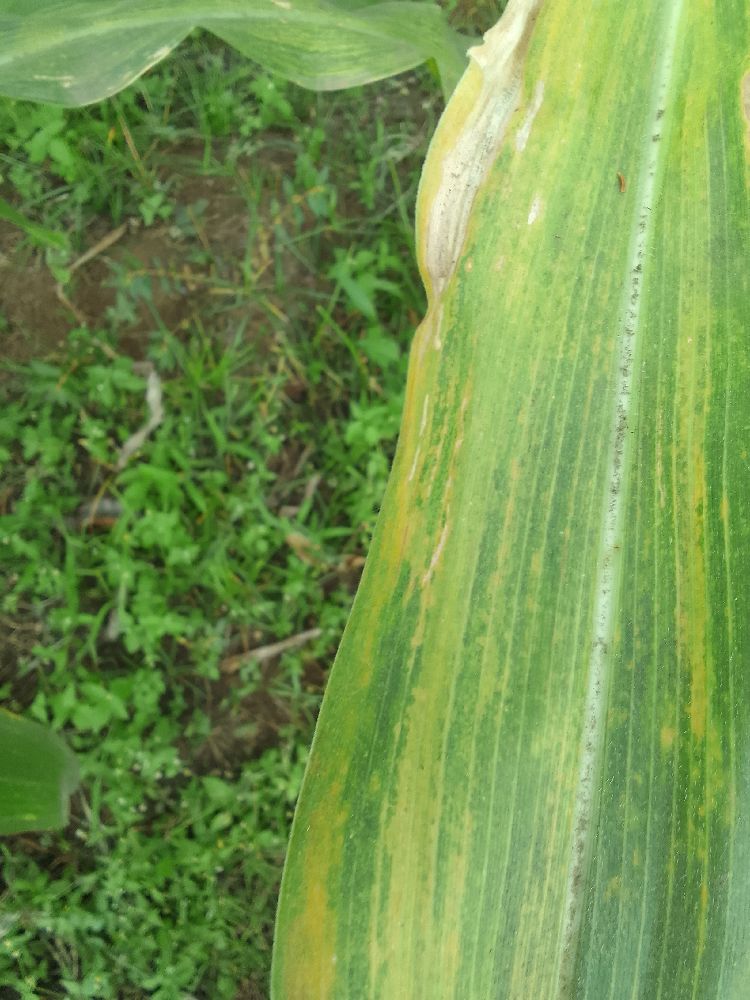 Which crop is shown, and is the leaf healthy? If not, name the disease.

maize, maize lethal necrosis
